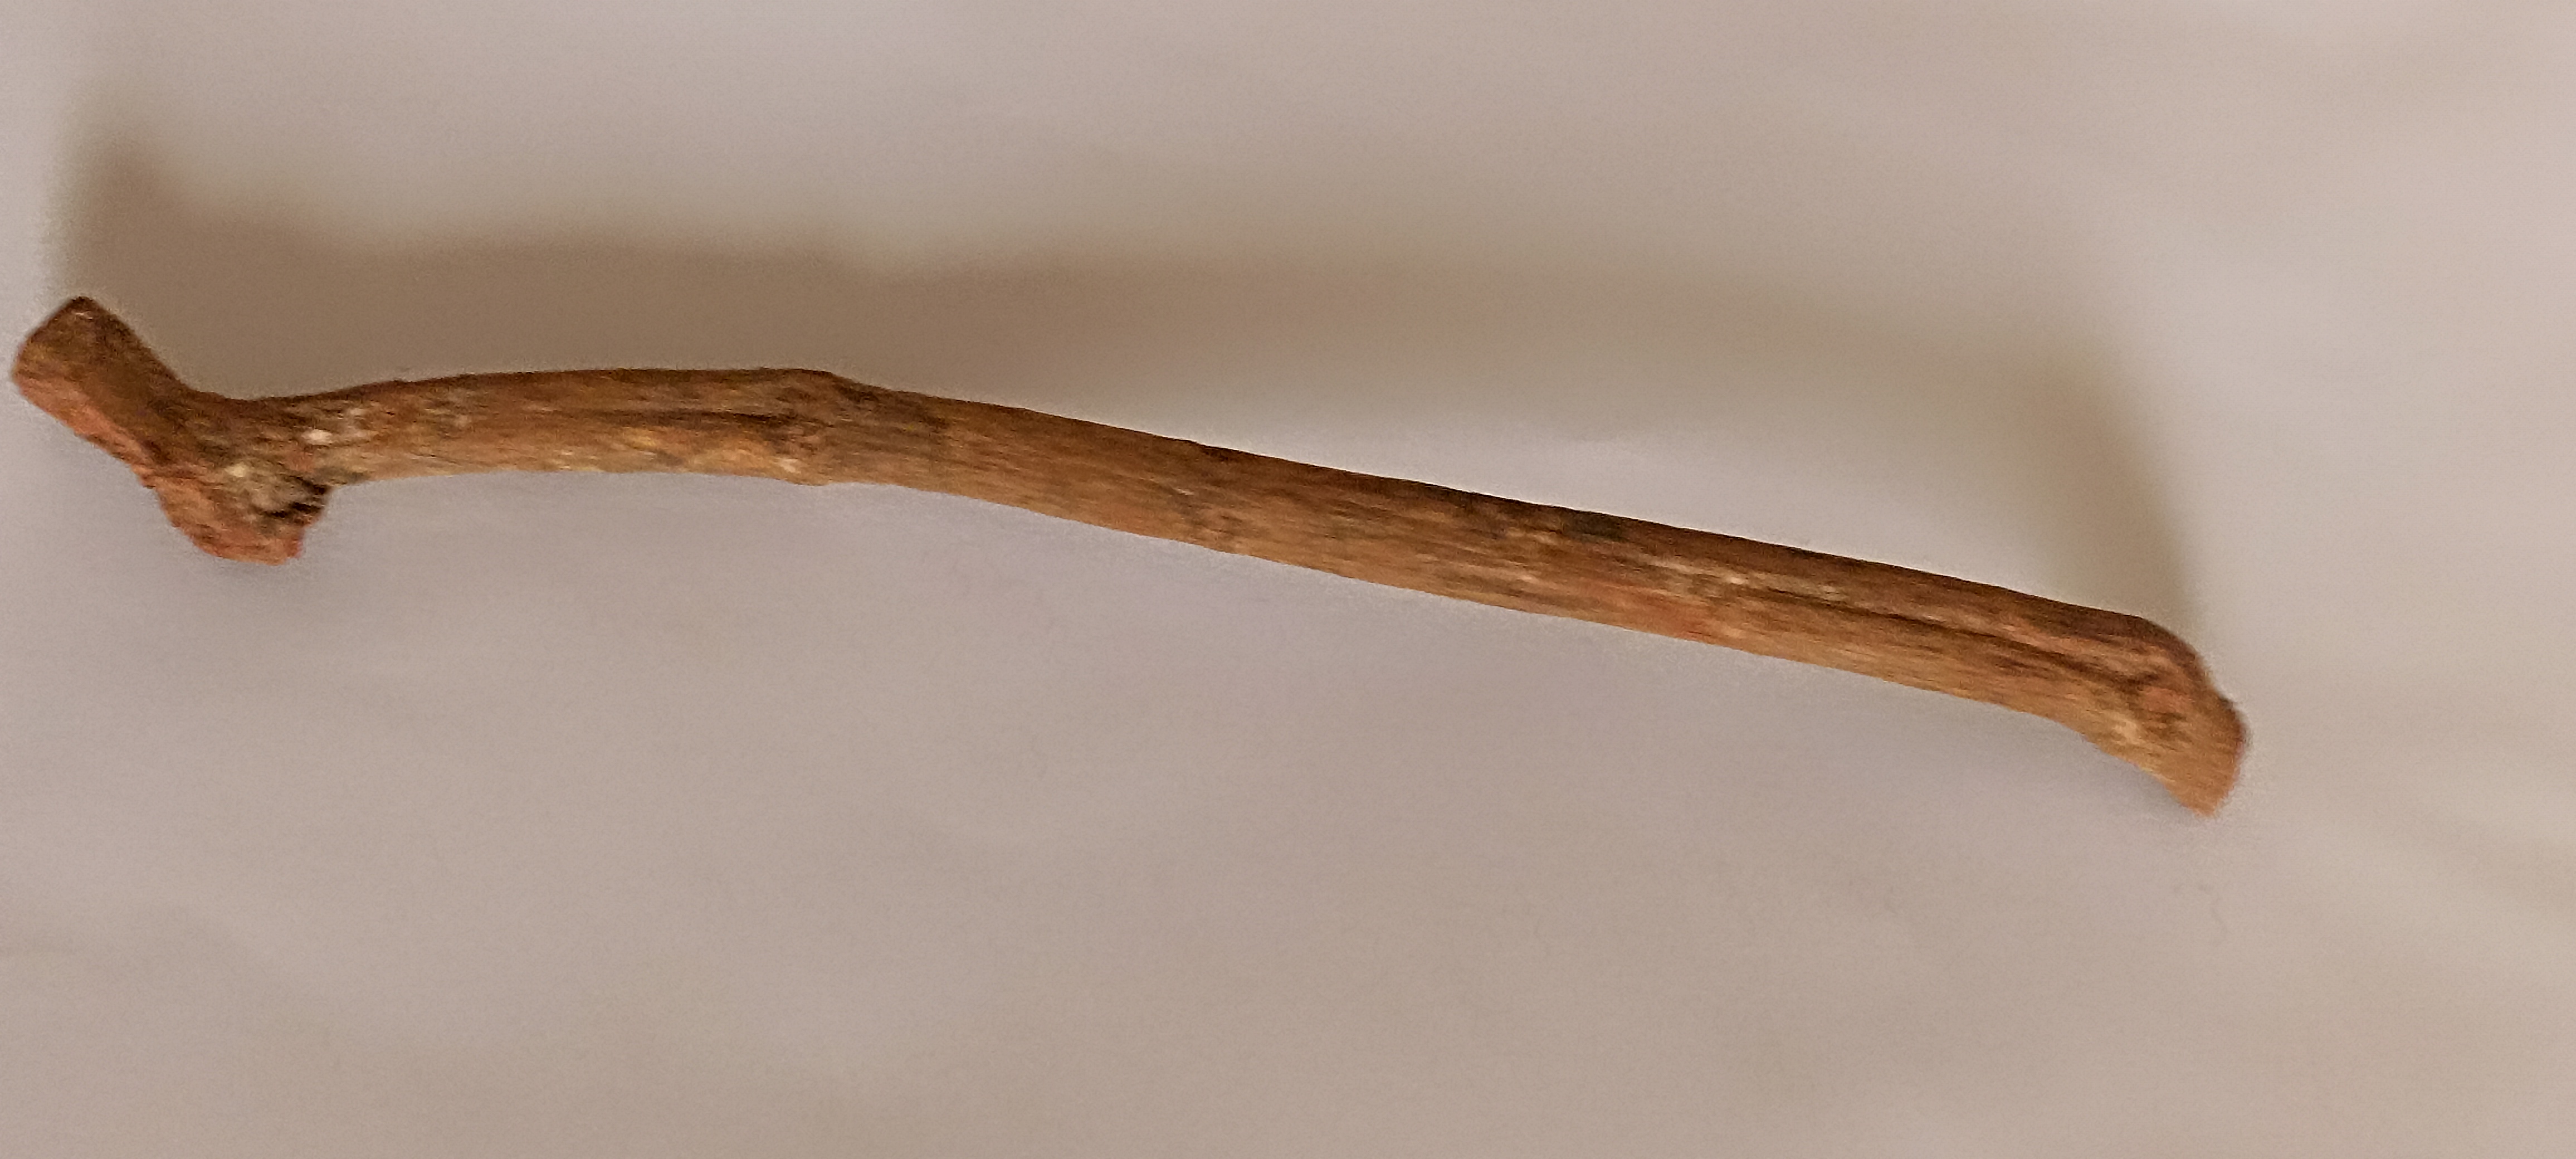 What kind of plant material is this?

manjistha
